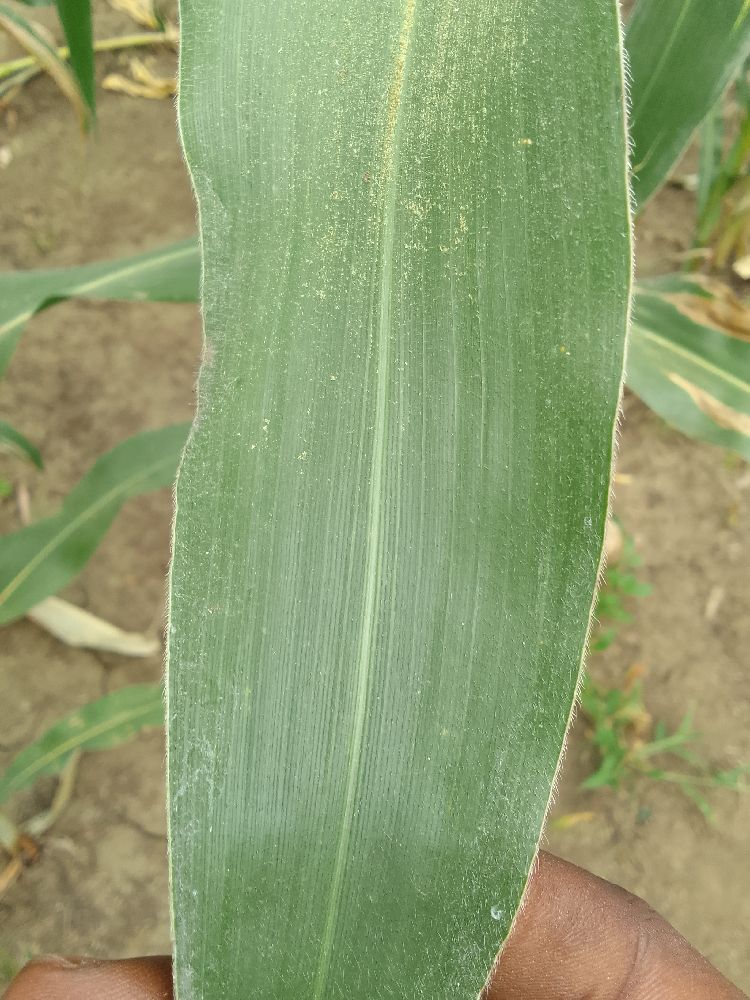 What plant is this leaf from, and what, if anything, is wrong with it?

maize, healthy
